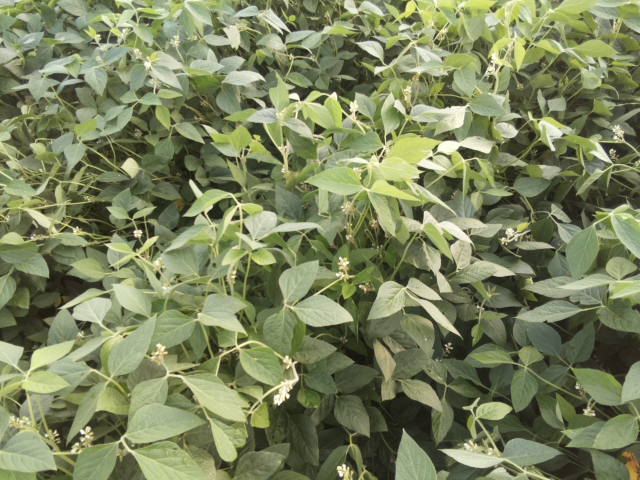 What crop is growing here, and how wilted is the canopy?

soybean, leaves with no wilting
